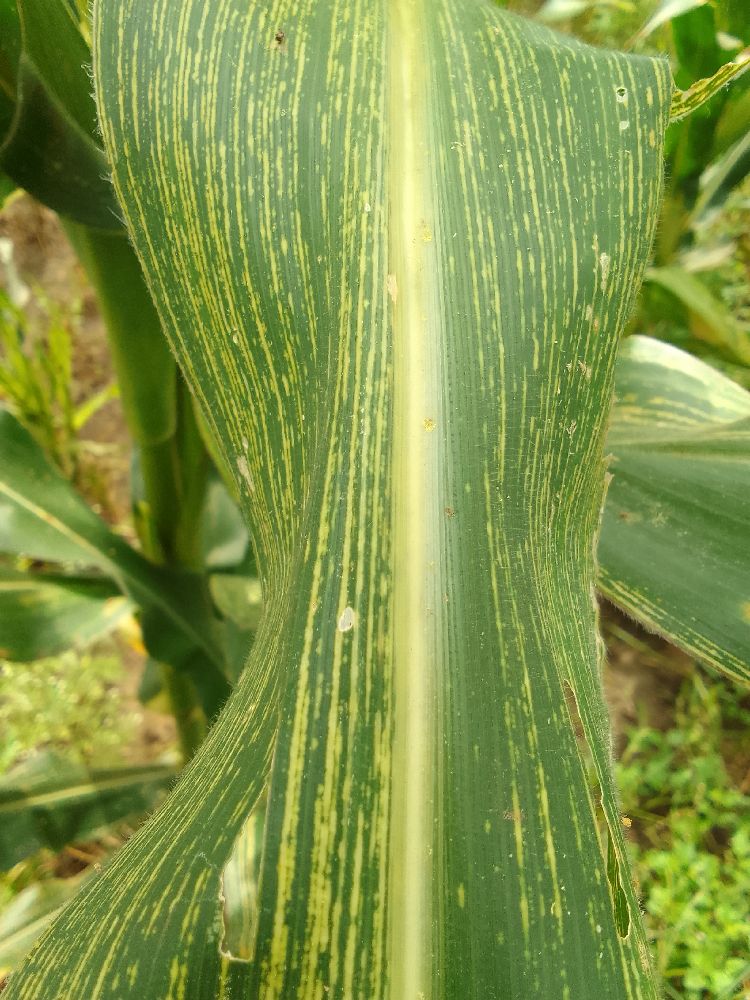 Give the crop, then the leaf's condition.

maize, maize streak virus
